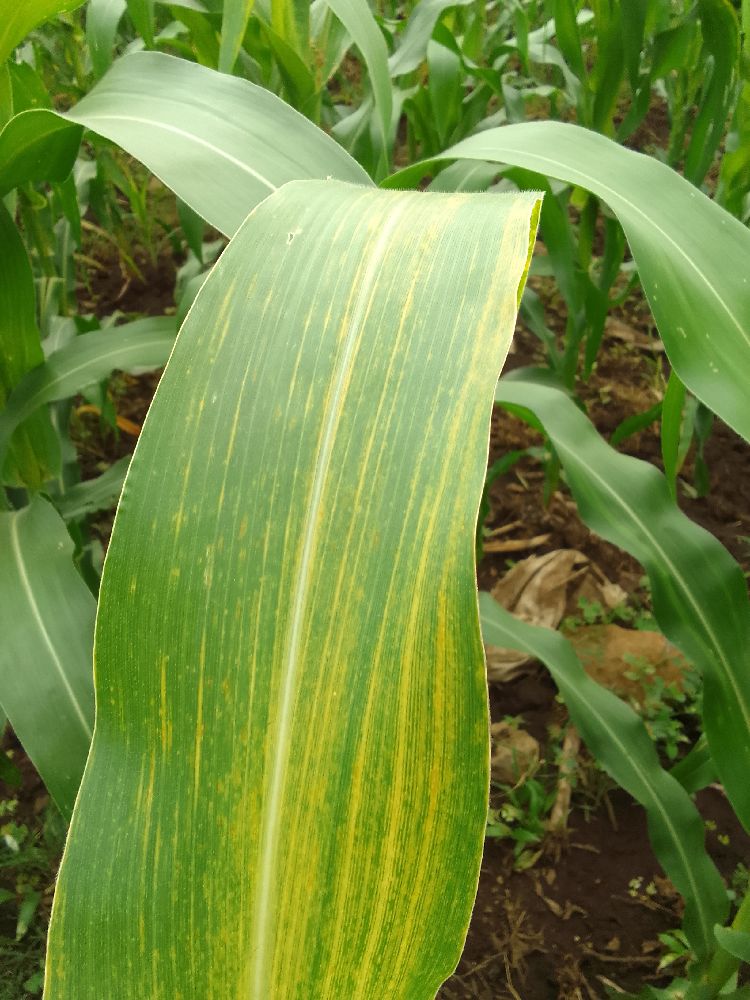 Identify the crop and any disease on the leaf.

maize, maize lethal necrosis
